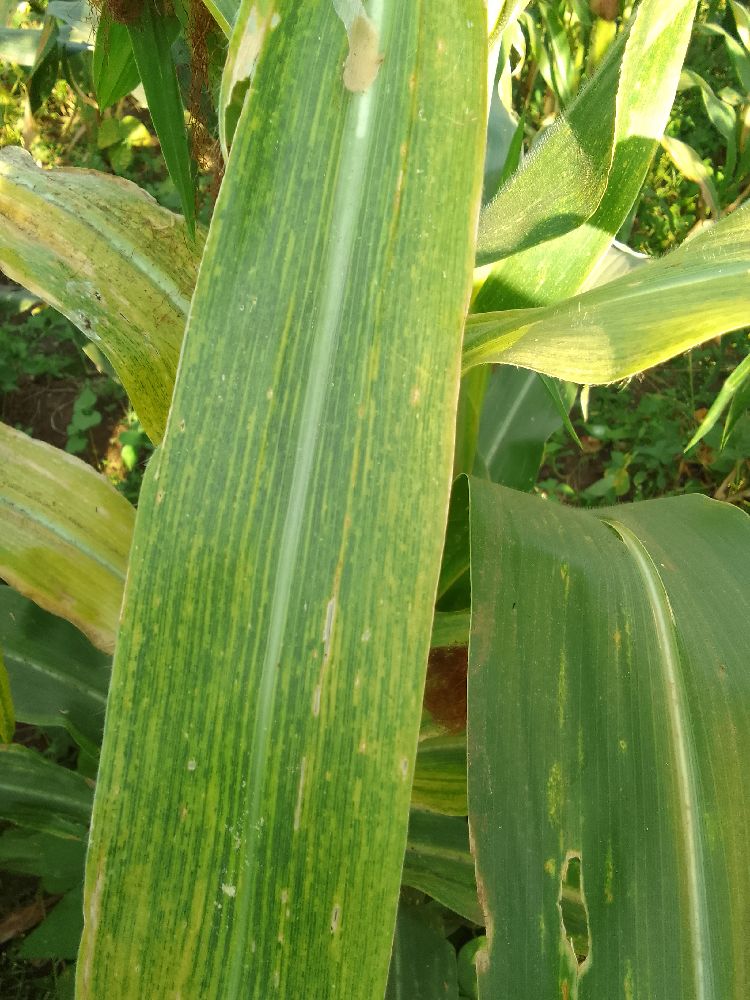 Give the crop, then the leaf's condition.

maize, maize lethal necrosis
